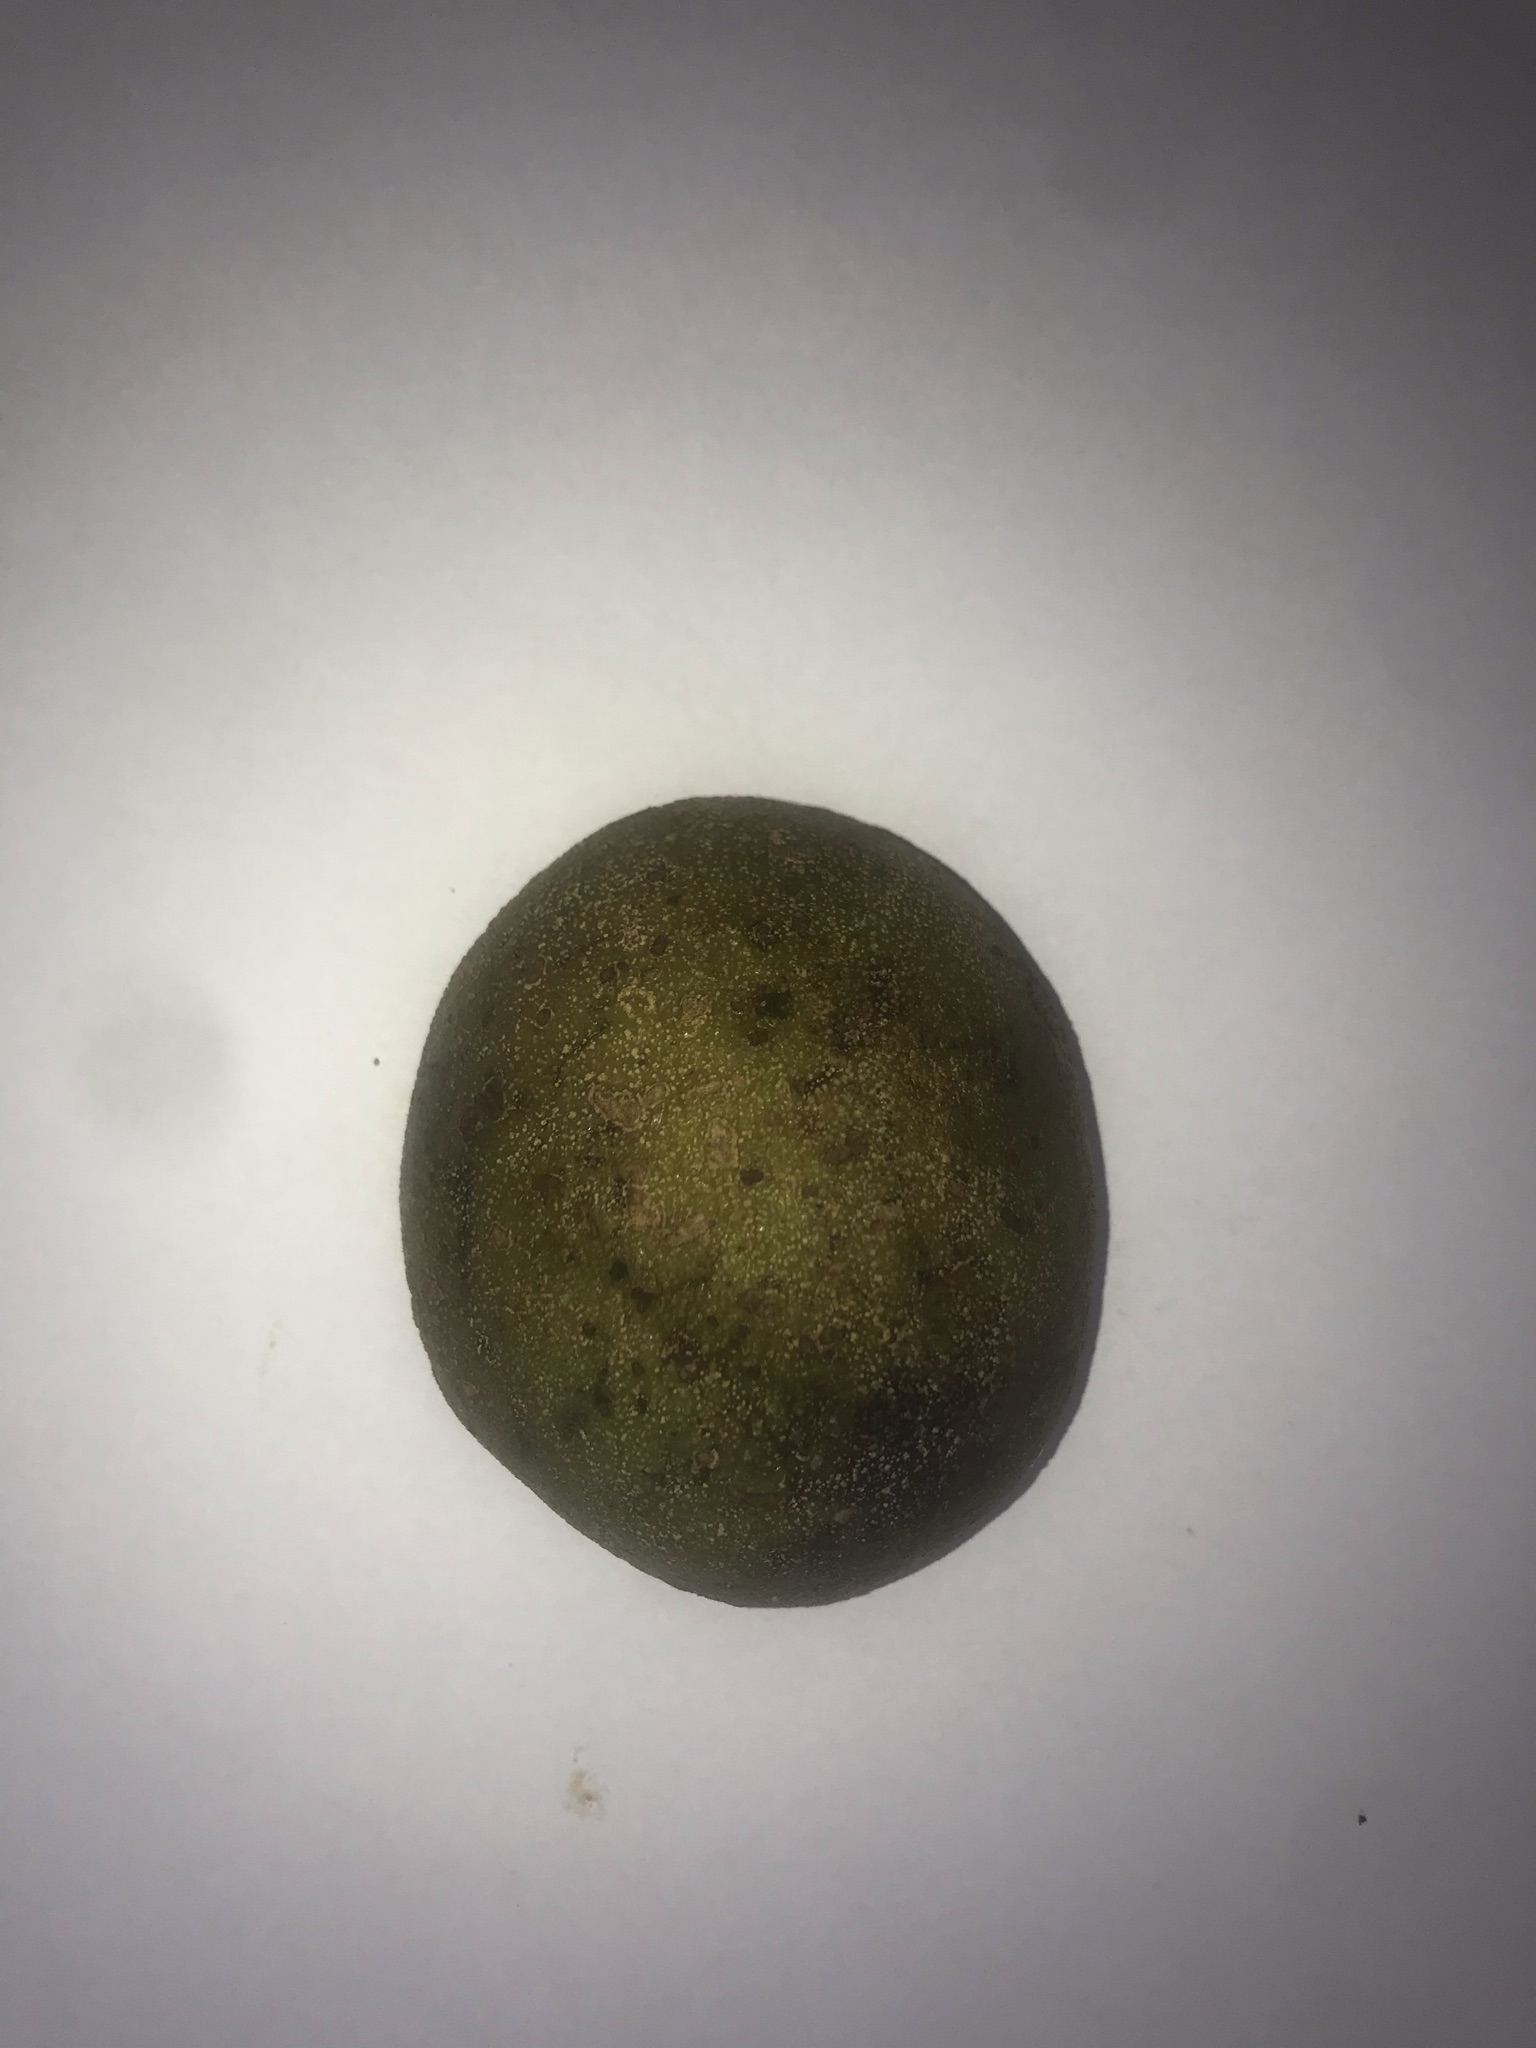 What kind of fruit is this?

pequi
